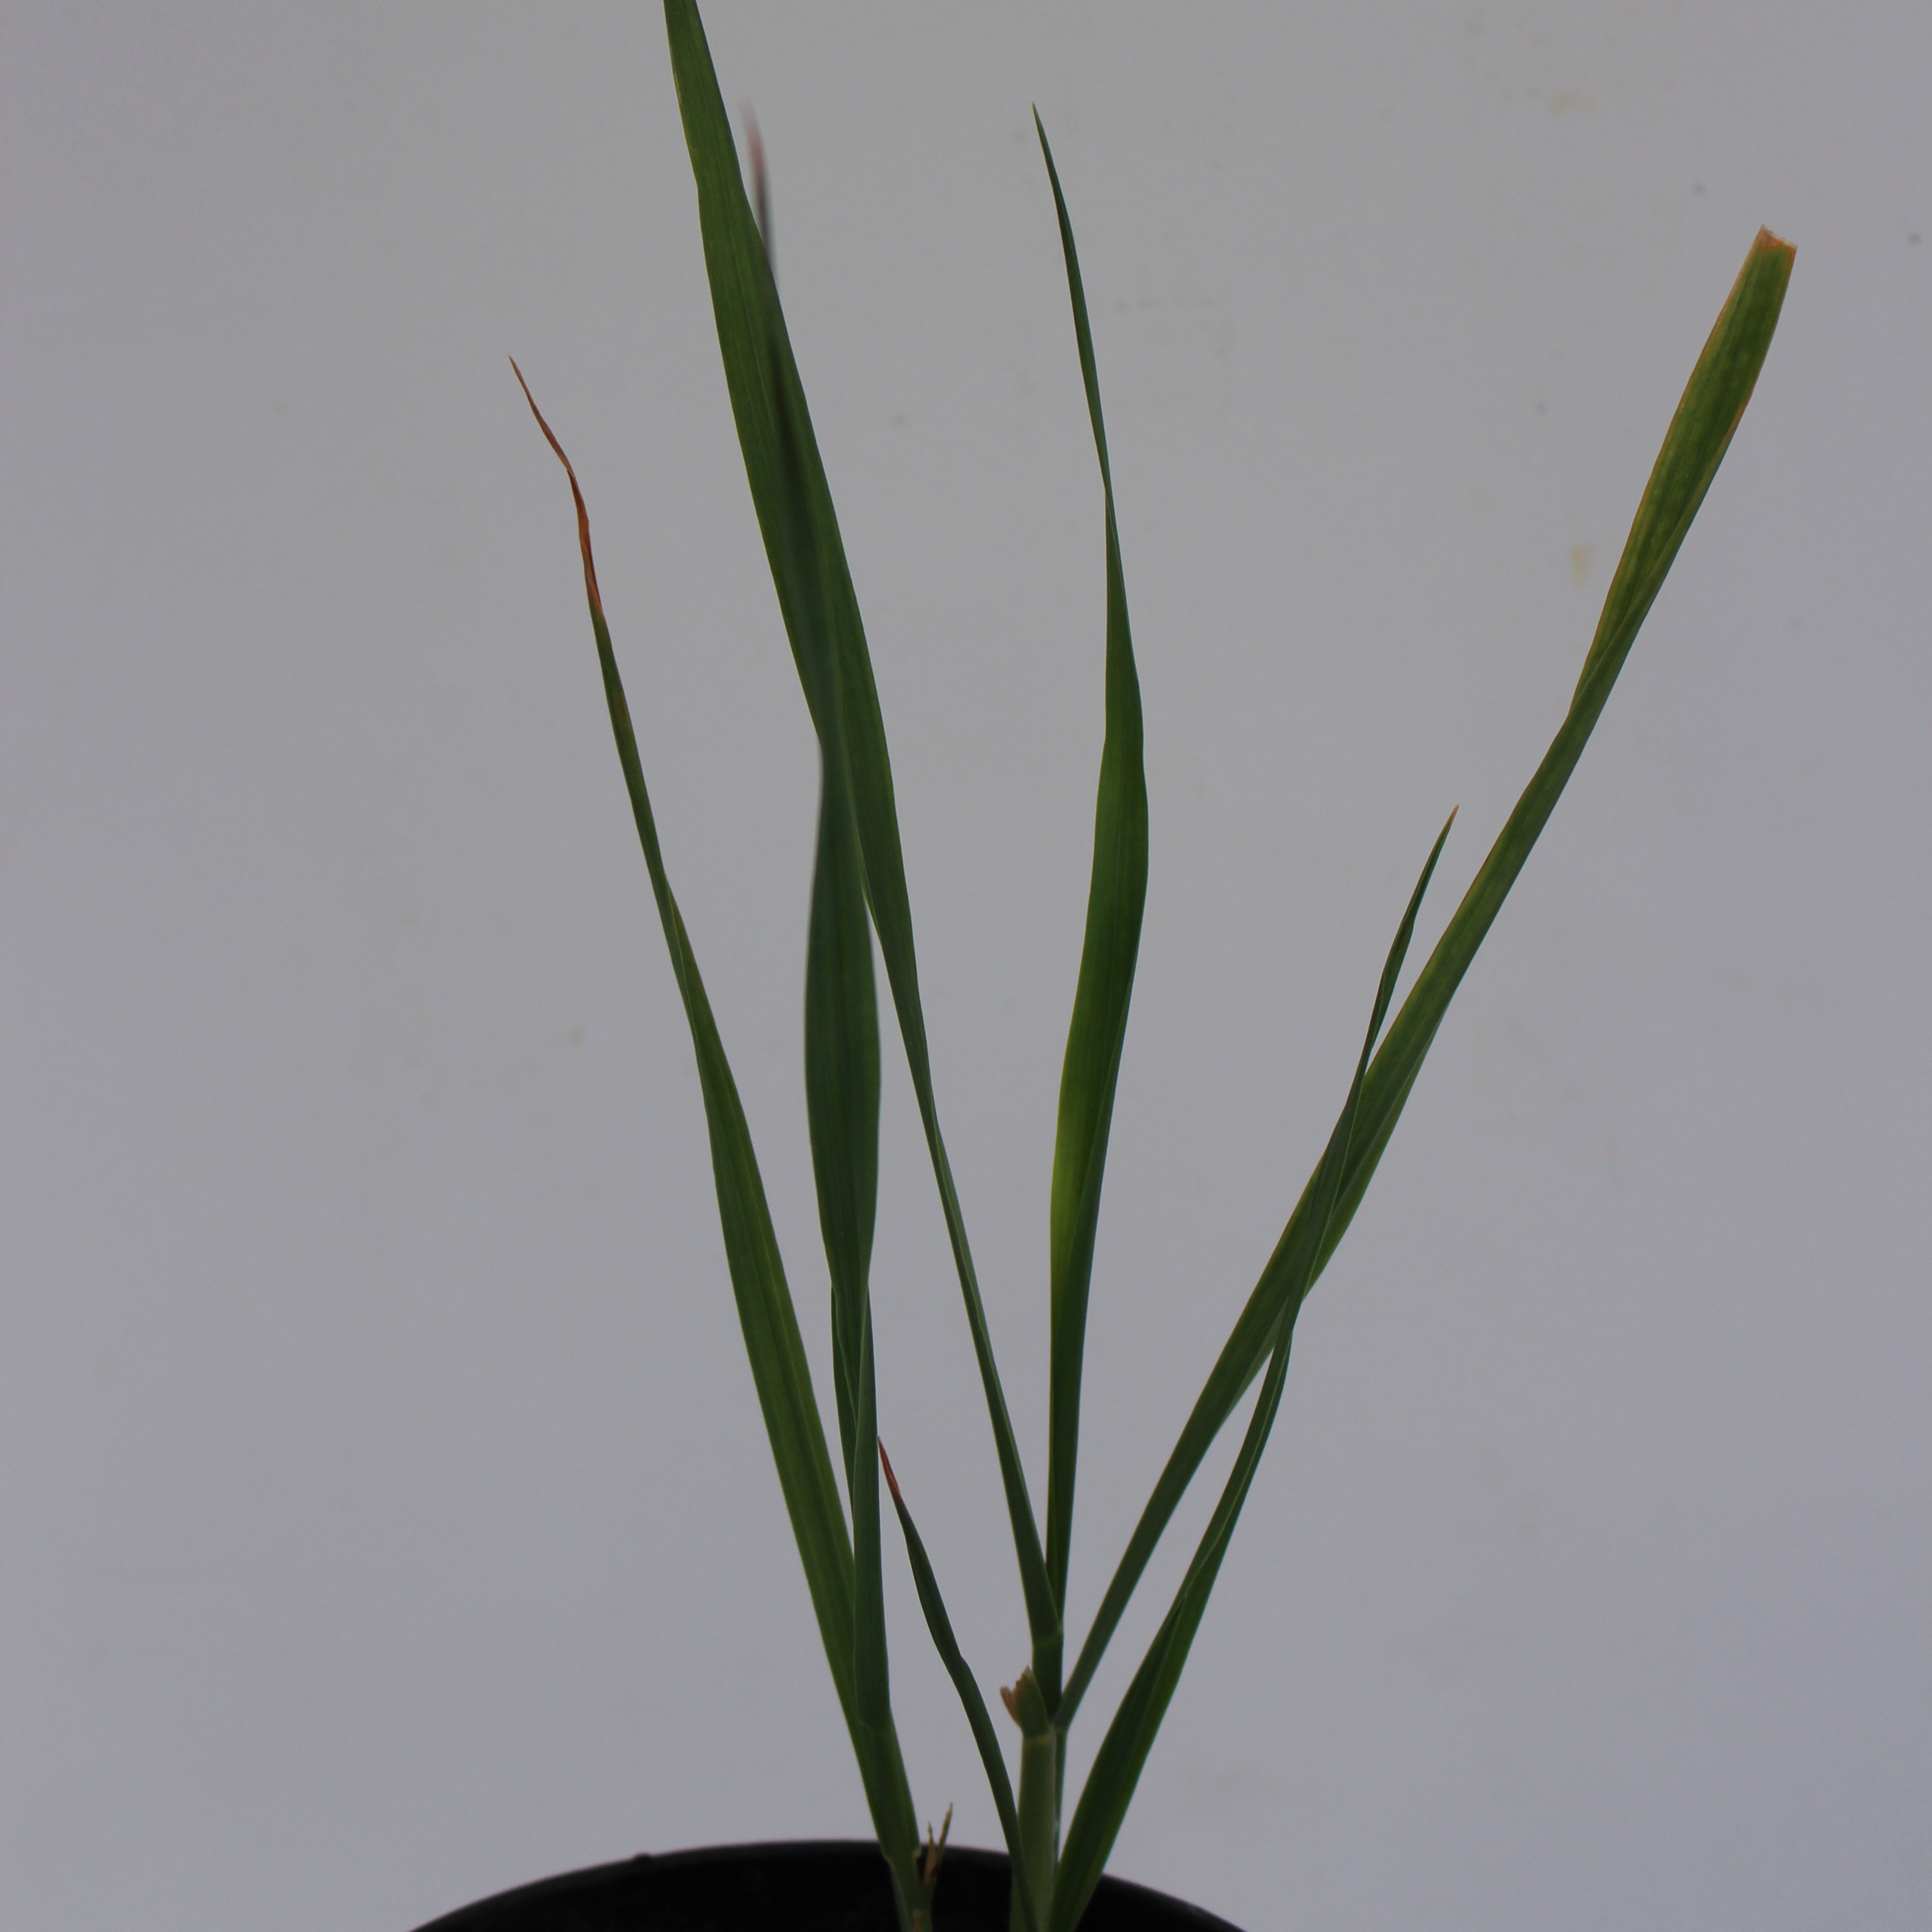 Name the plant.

Avena sterilis
